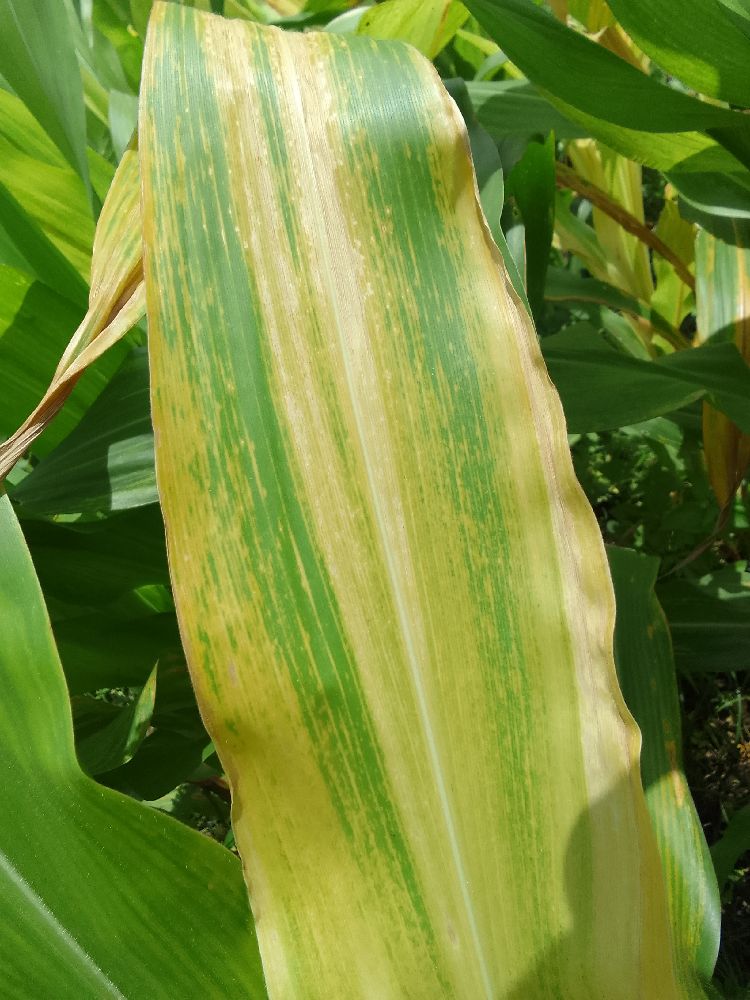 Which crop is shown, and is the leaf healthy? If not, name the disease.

maize, maize lethal necrosis
